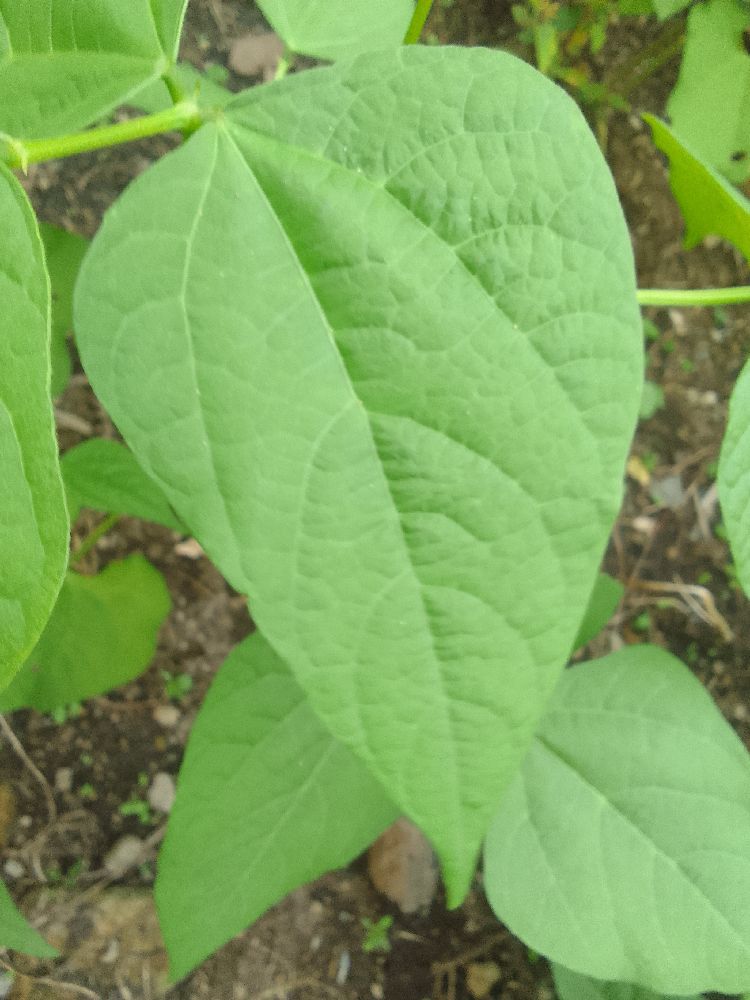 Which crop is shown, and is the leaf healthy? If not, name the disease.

common bean, healthy
